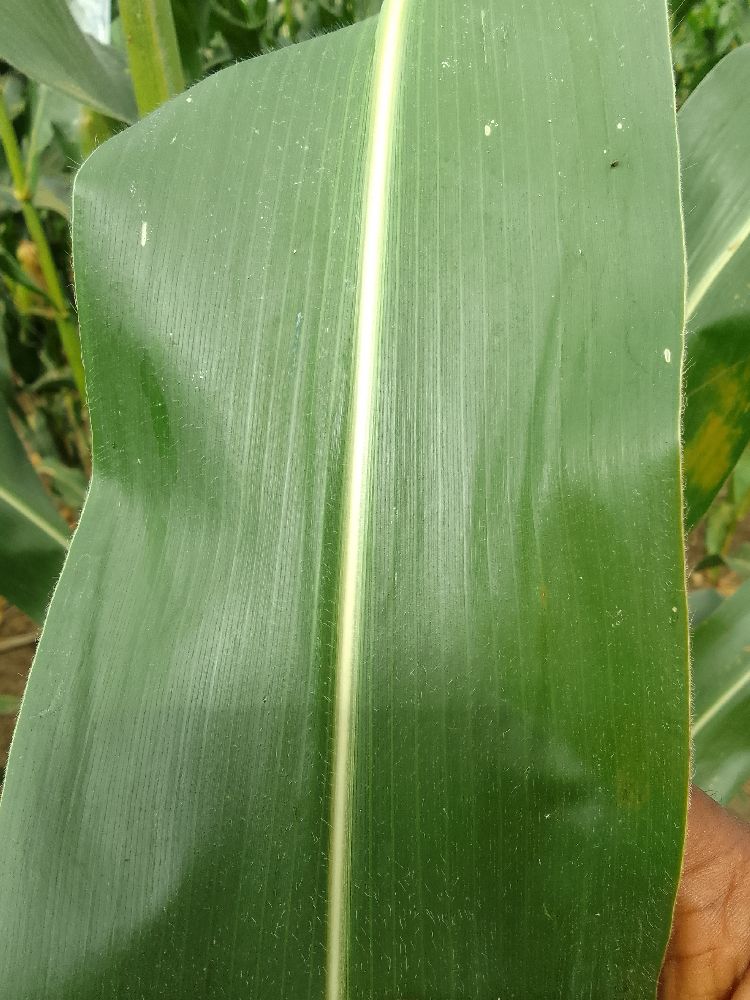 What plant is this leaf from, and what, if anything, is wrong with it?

maize, healthy
